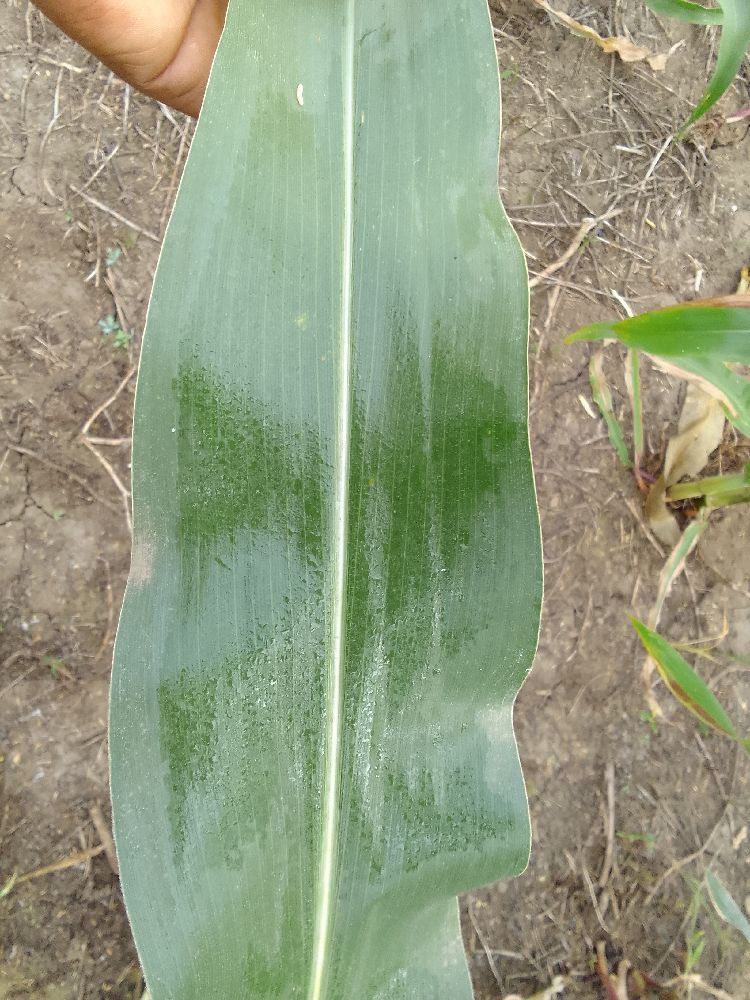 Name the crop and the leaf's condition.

maize, healthy
